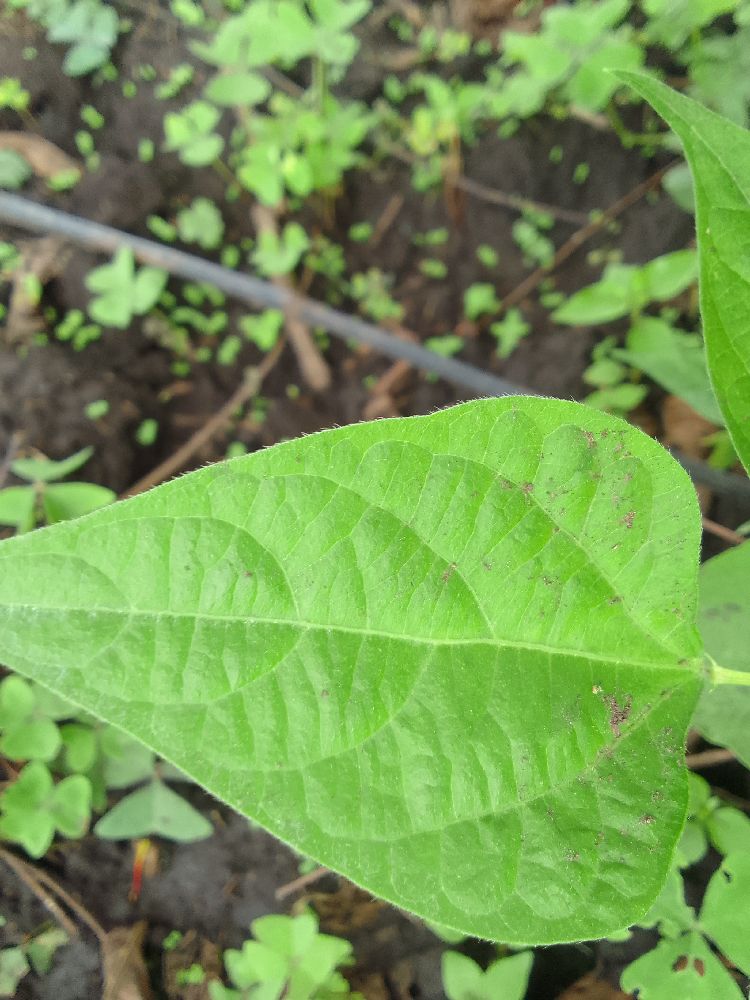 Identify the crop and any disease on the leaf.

common bean, healthy
